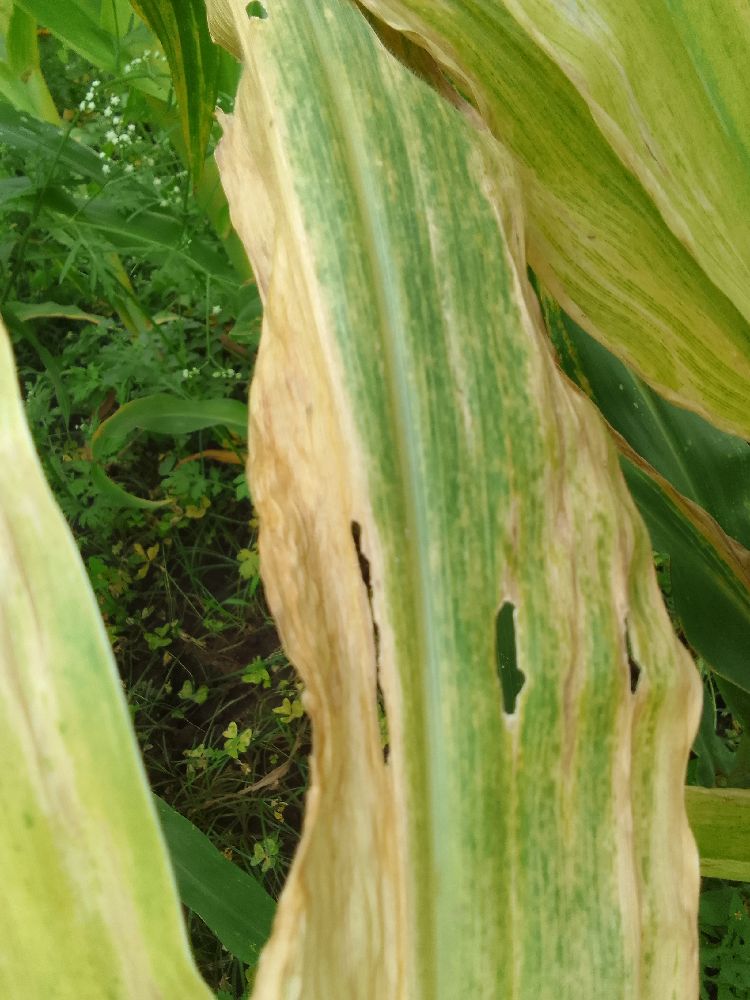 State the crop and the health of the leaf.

maize, maize lethal necrosis
